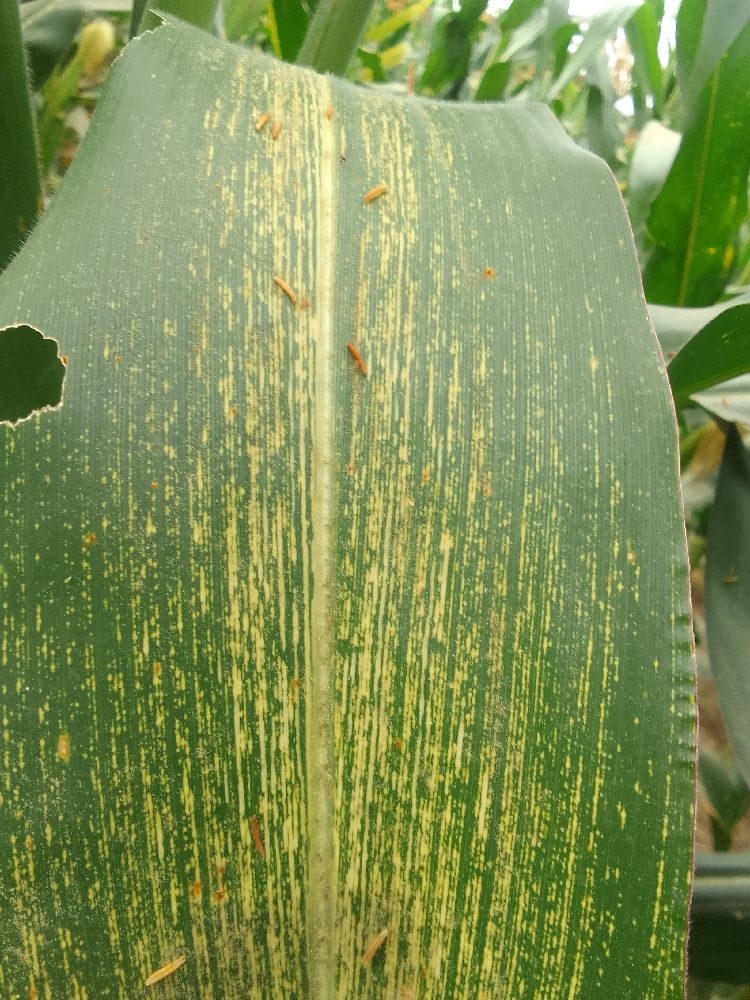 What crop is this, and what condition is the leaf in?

maize, maize streak virus
